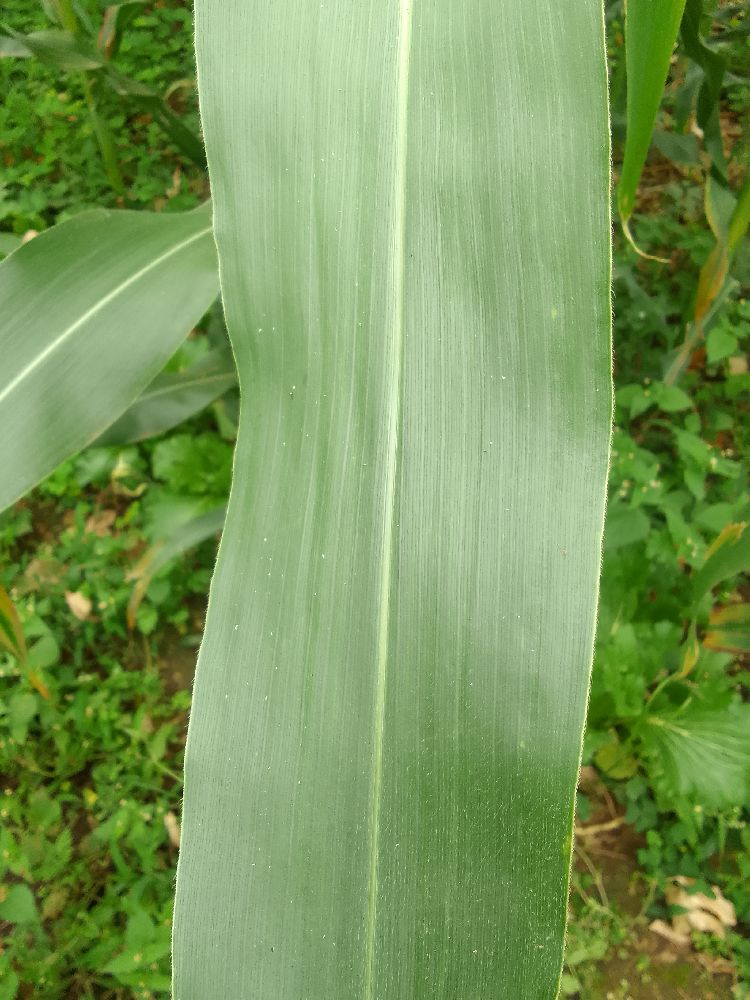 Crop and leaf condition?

maize, healthy
